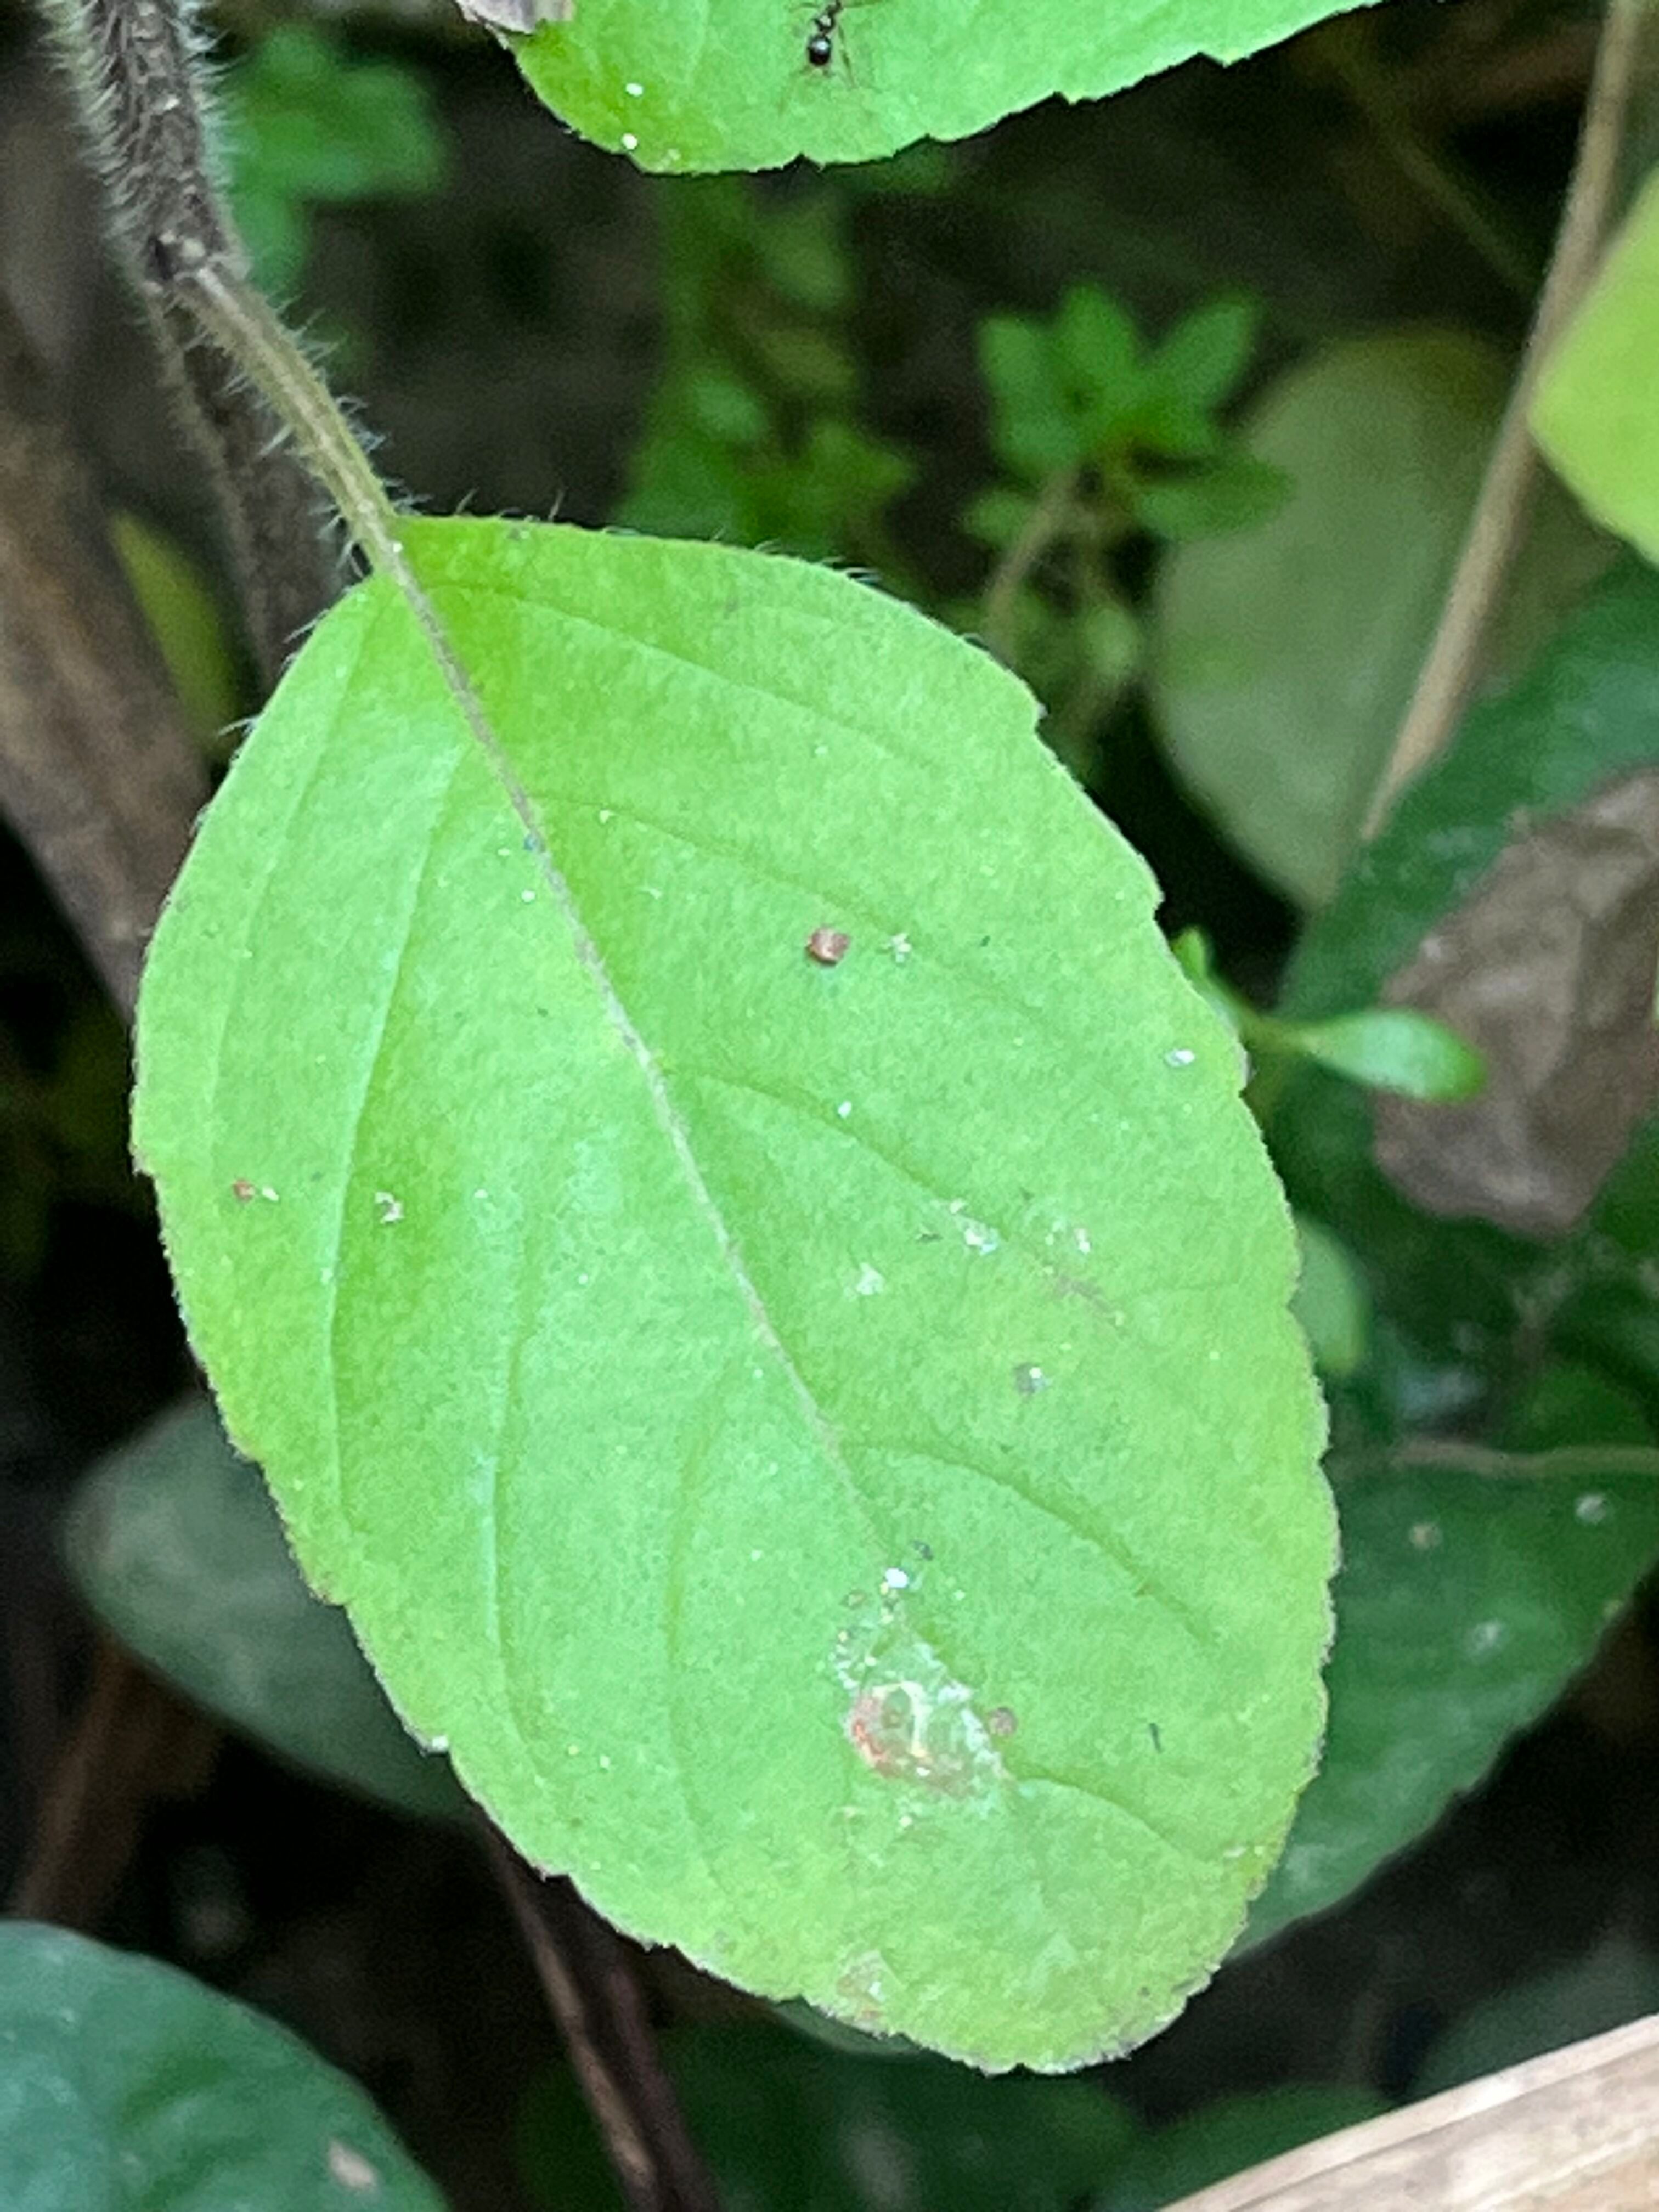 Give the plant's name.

tulshi
